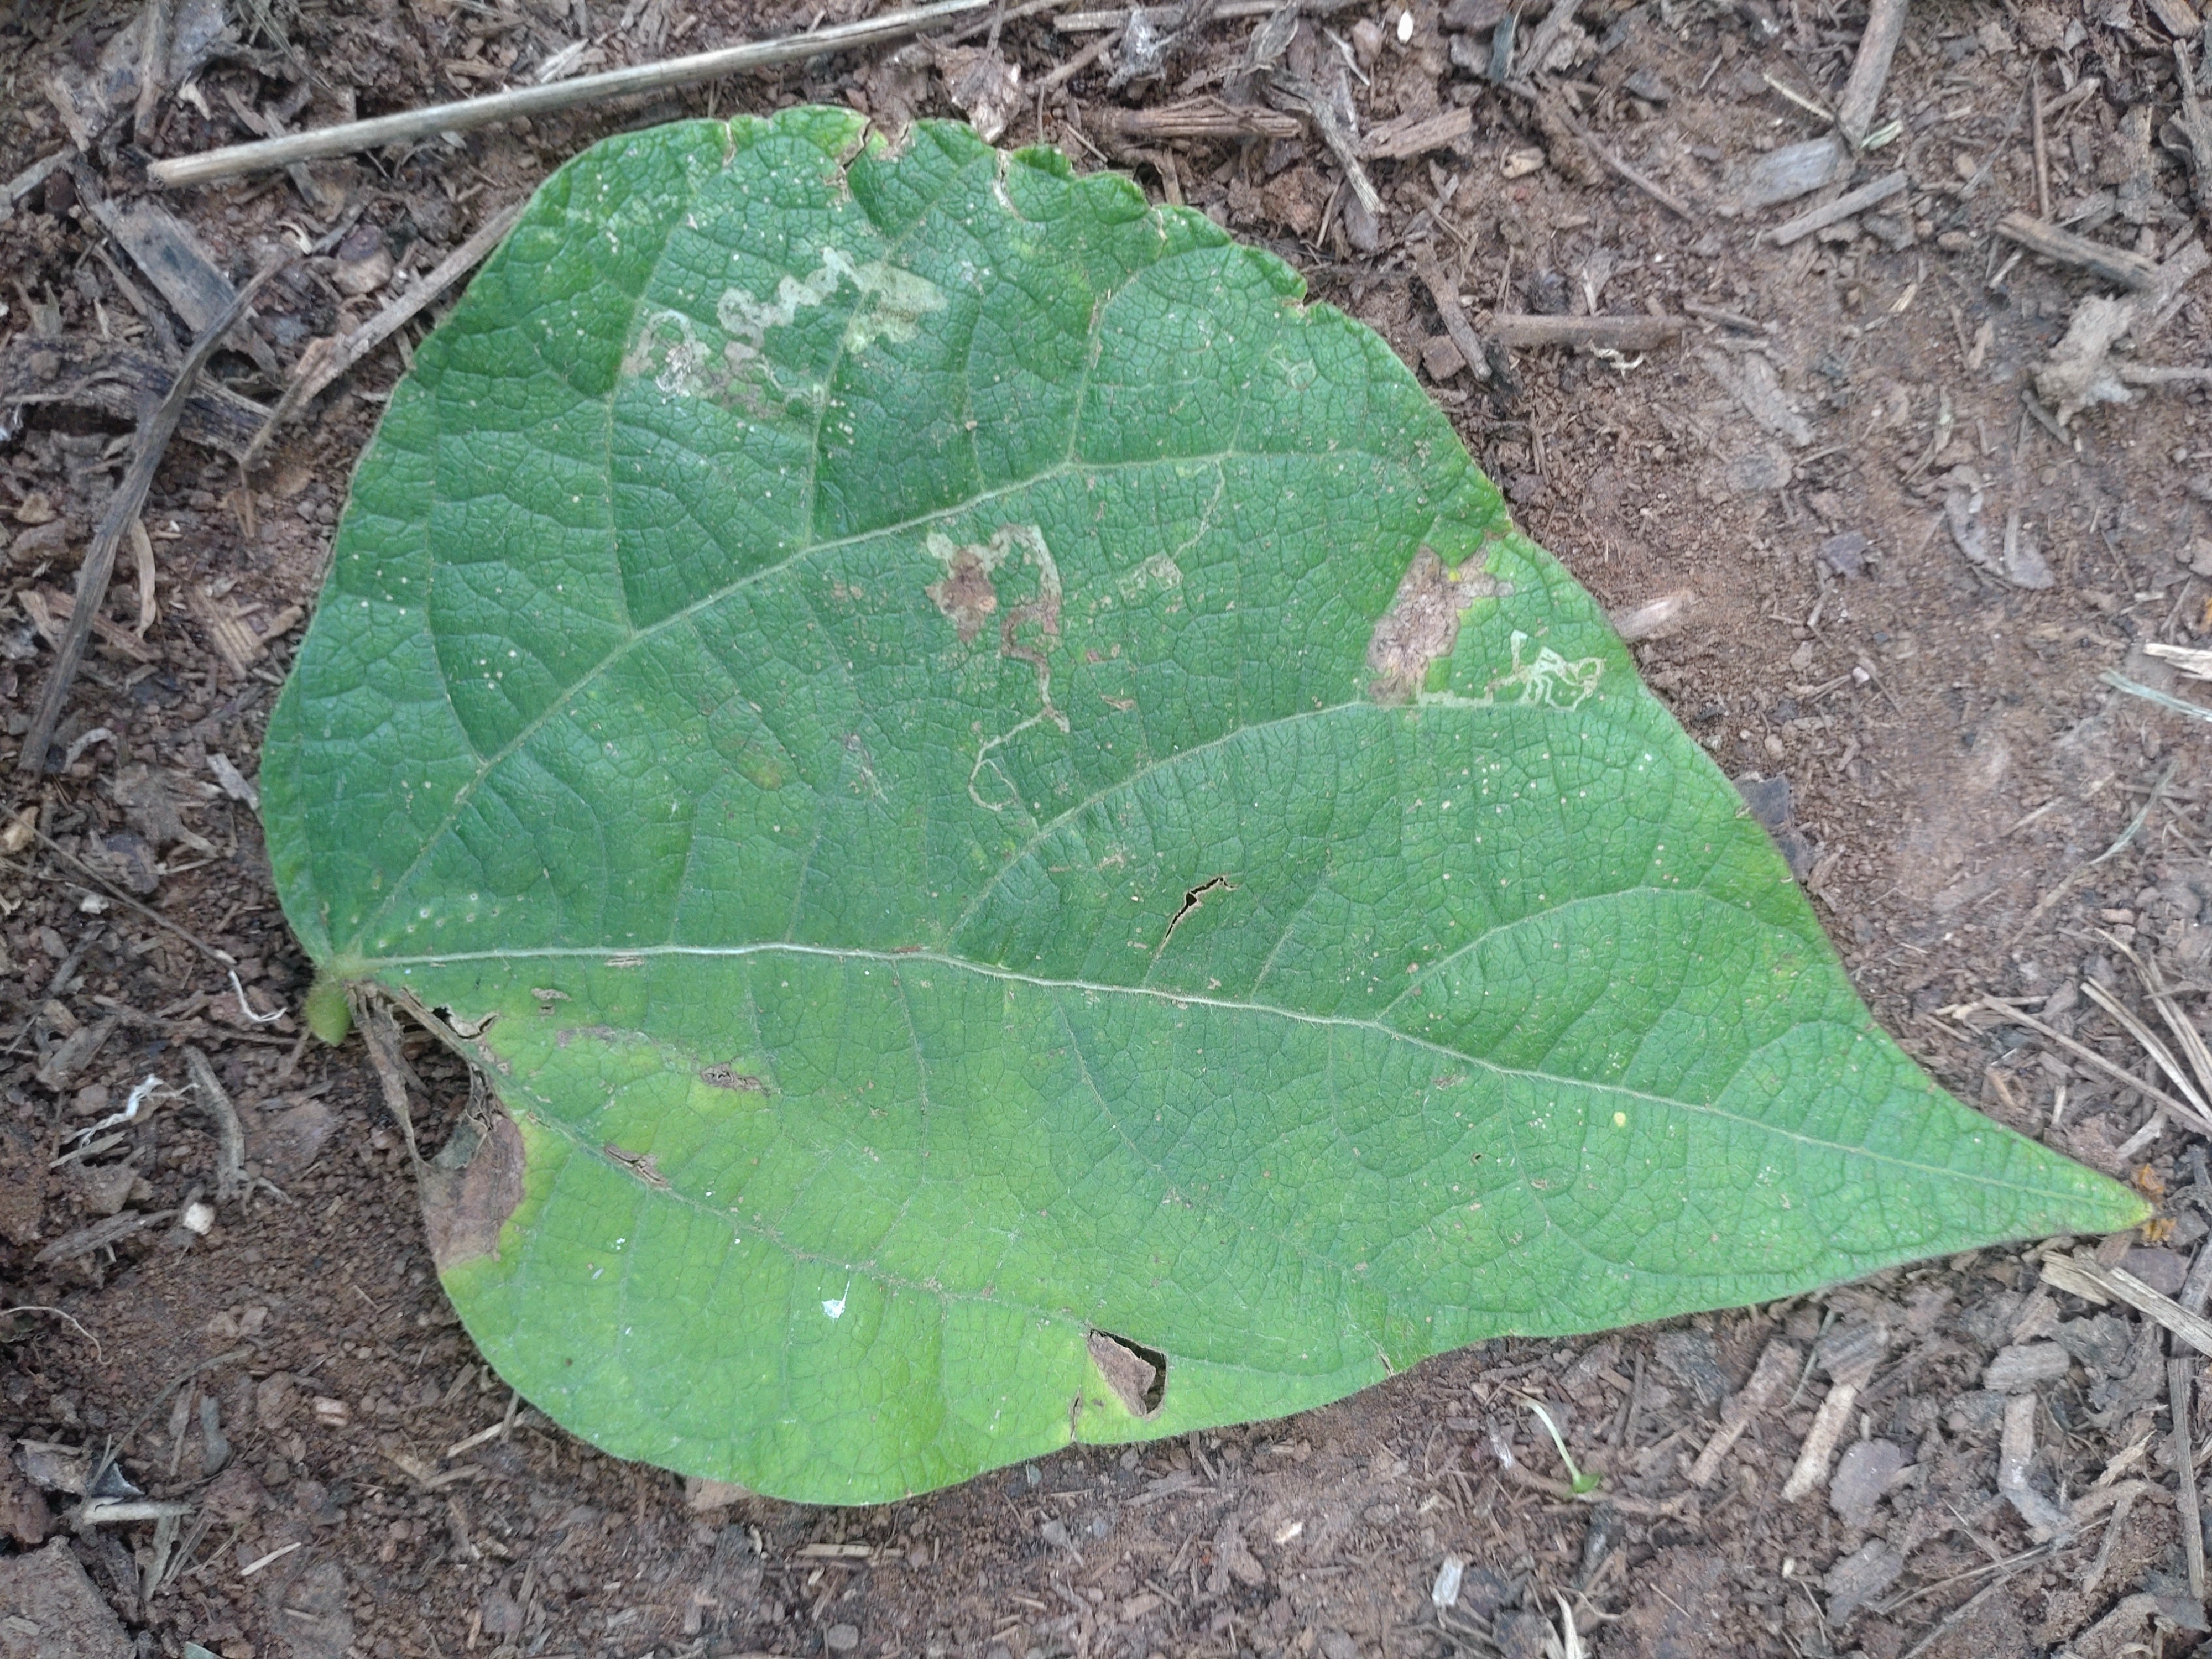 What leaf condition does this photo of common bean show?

anthracnose
